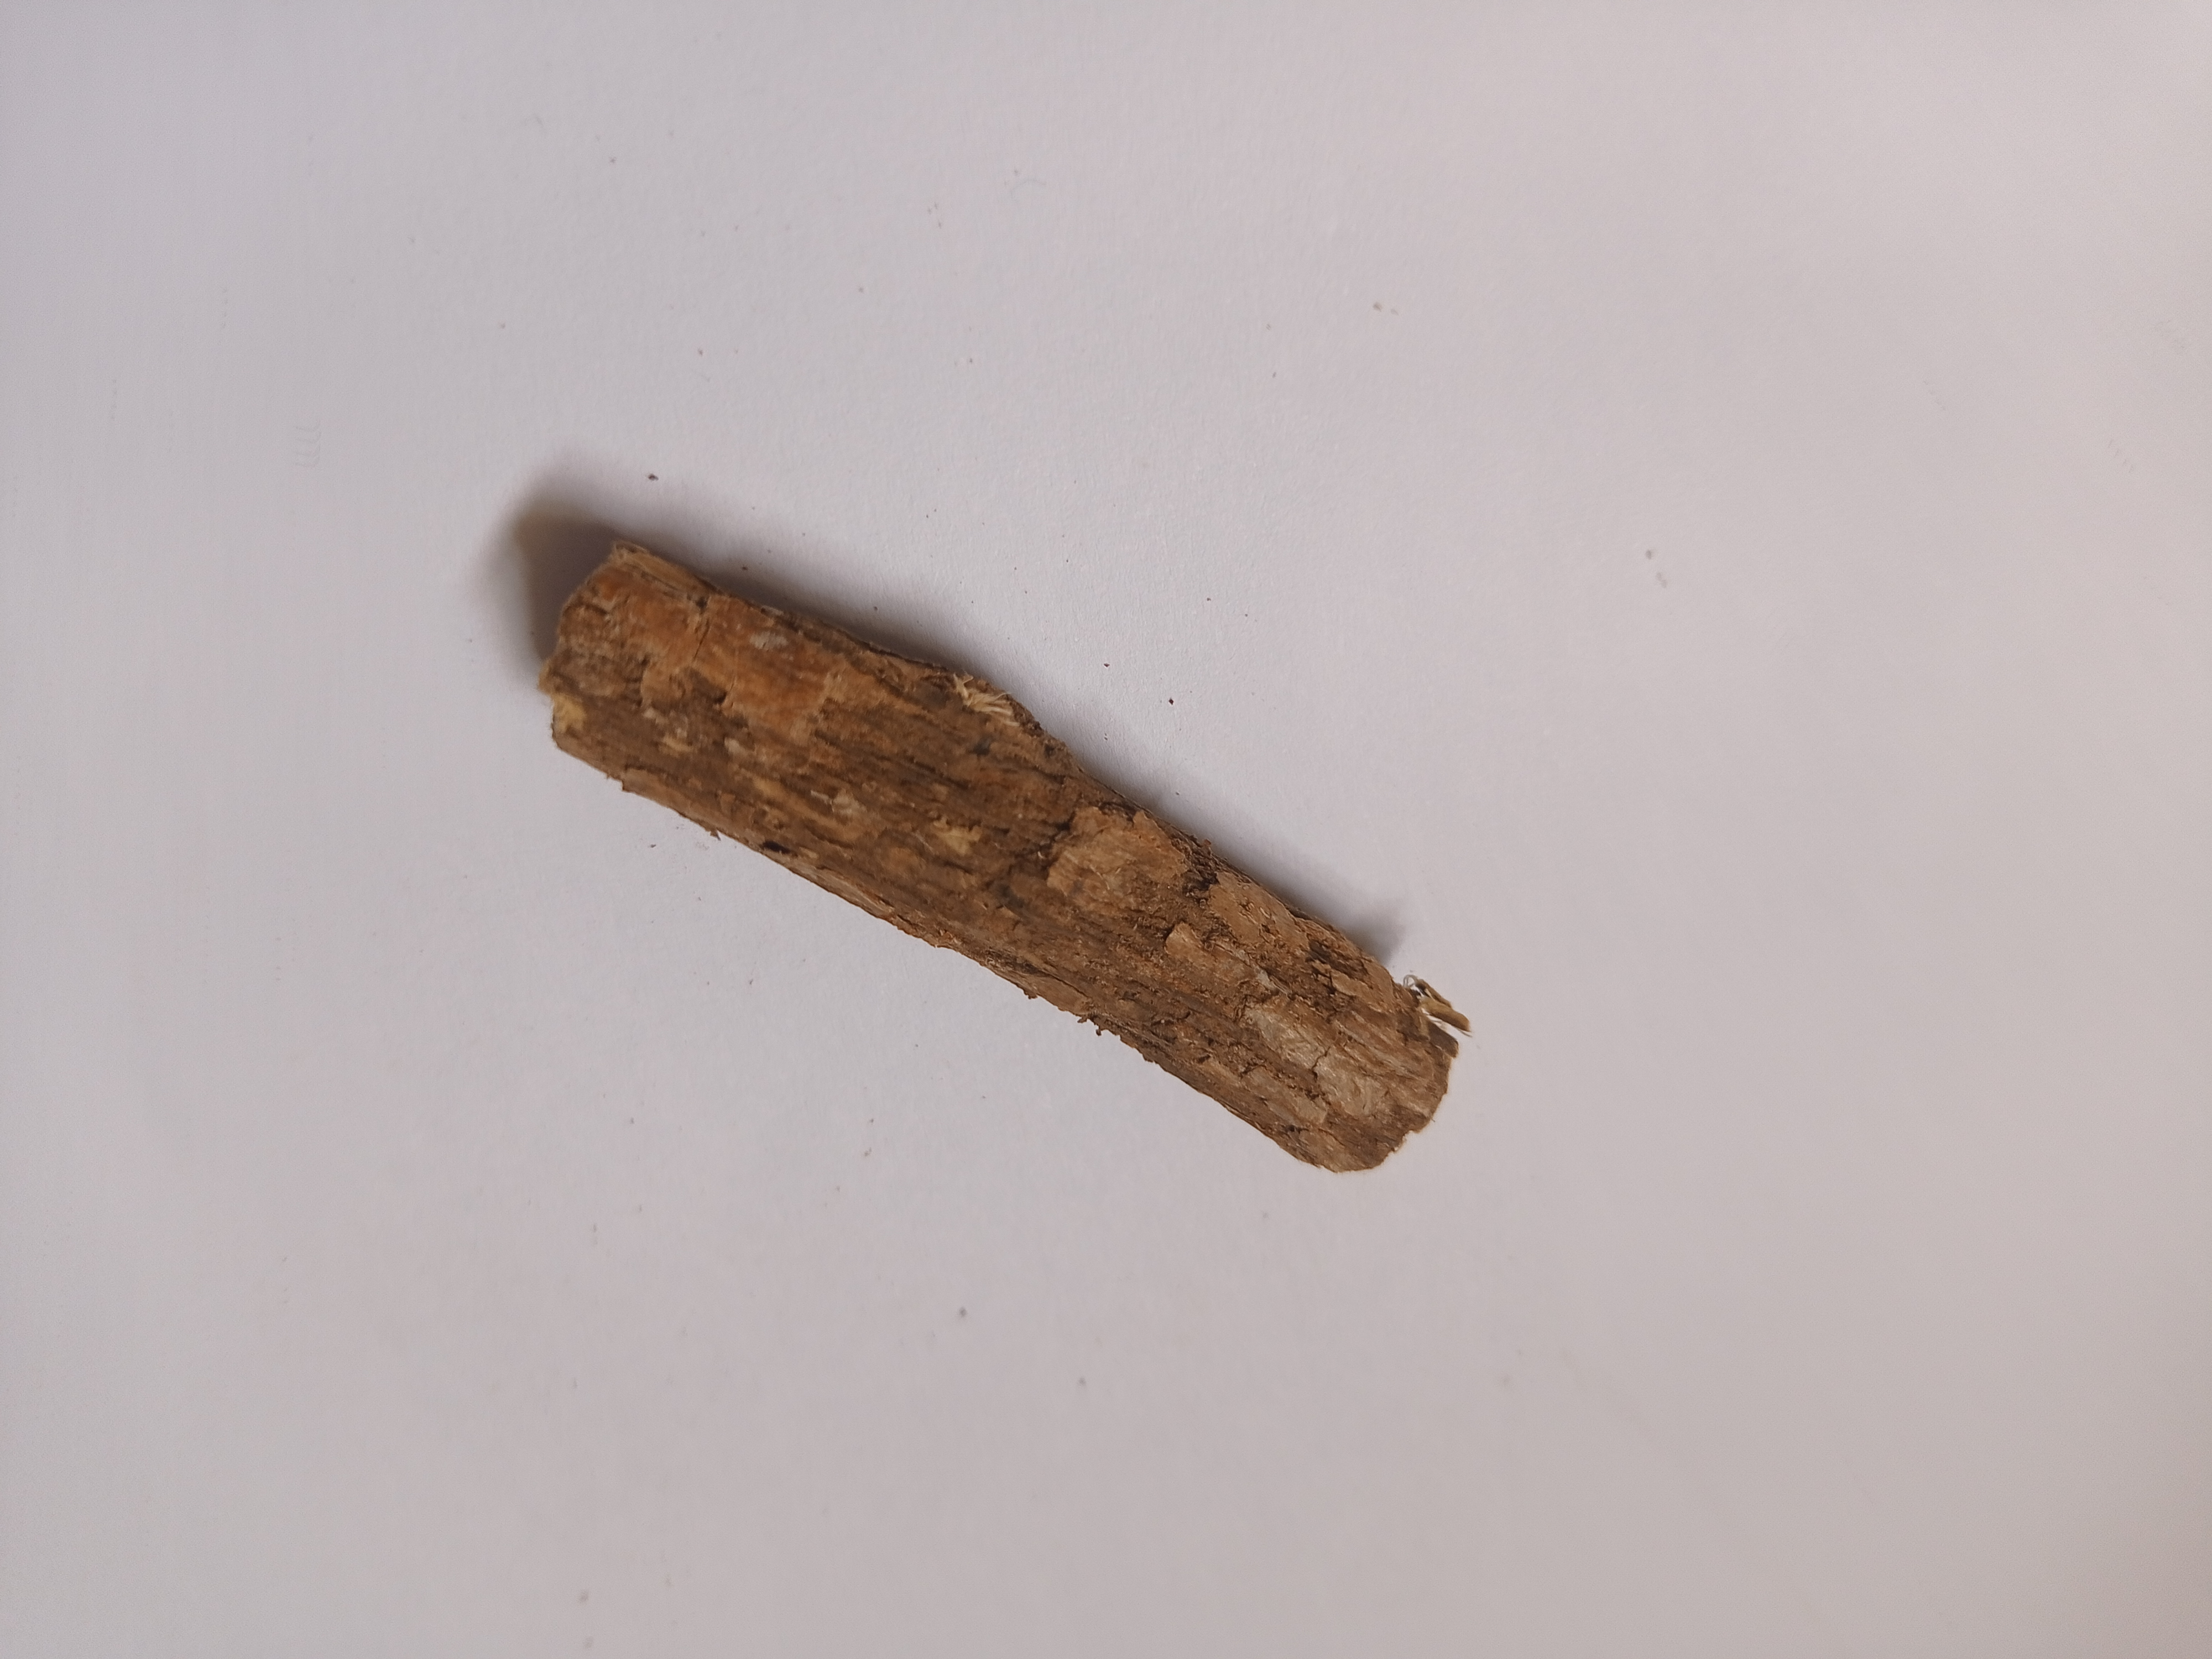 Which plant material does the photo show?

jesthamadh
